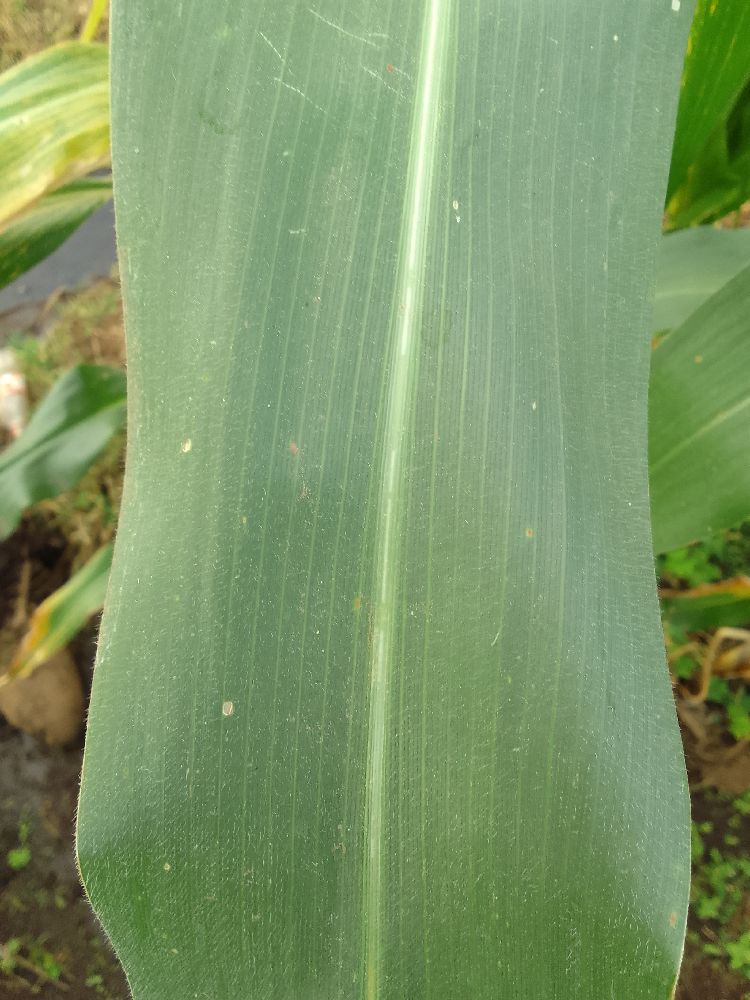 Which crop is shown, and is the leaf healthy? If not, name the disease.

maize, healthy
